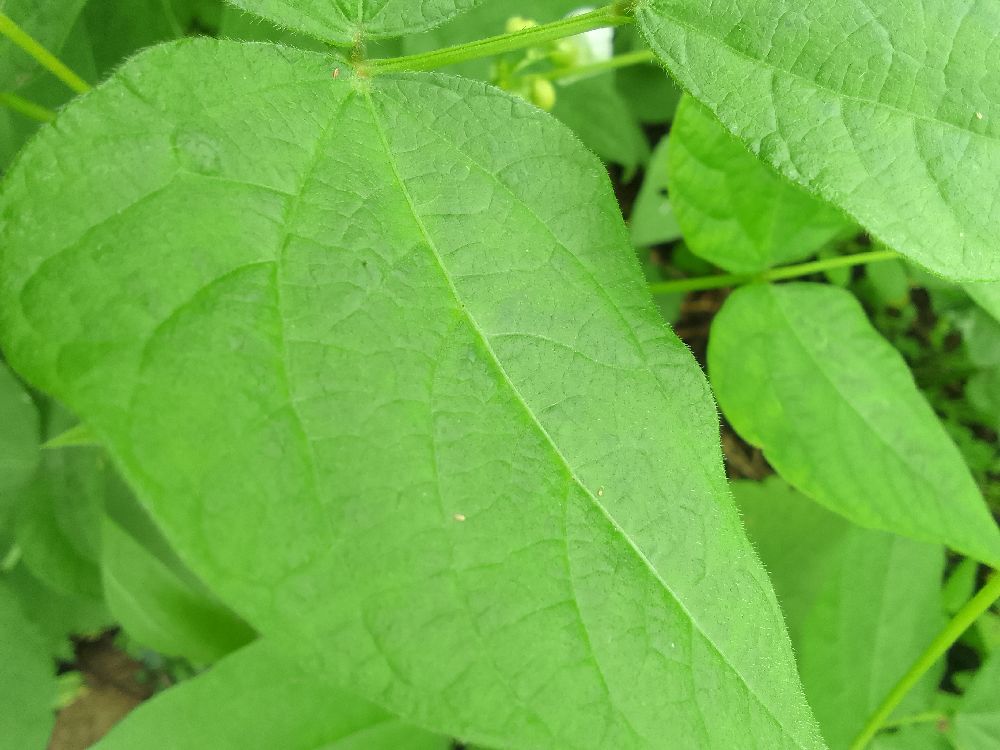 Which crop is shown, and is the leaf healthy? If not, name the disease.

common bean, healthy
